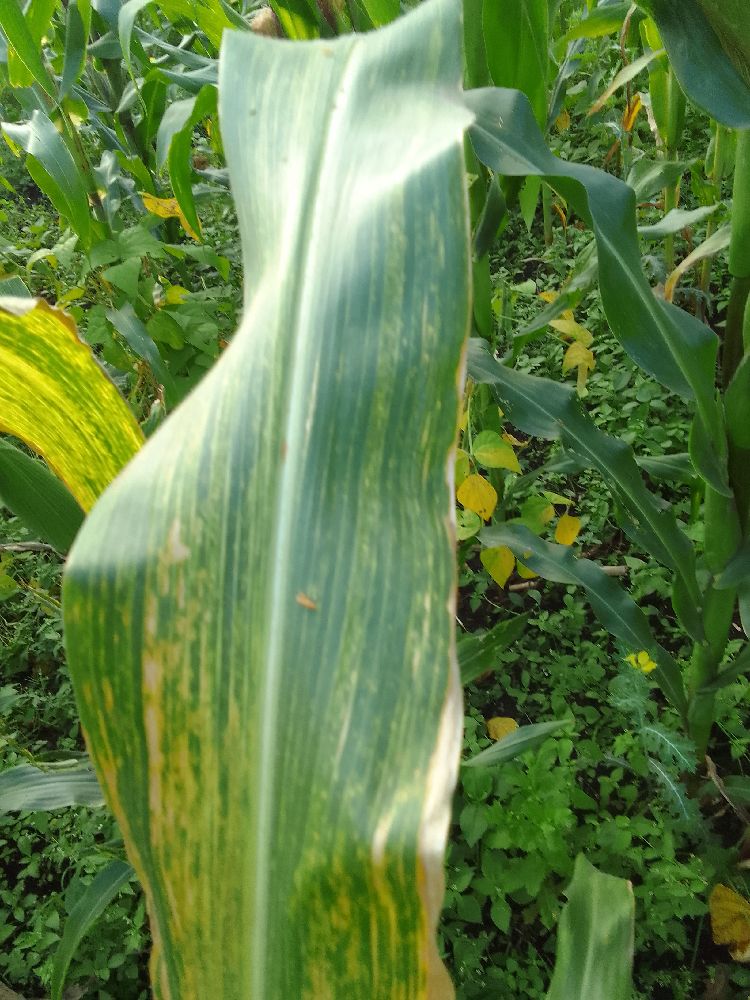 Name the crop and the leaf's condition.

maize, maize lethal necrosis
